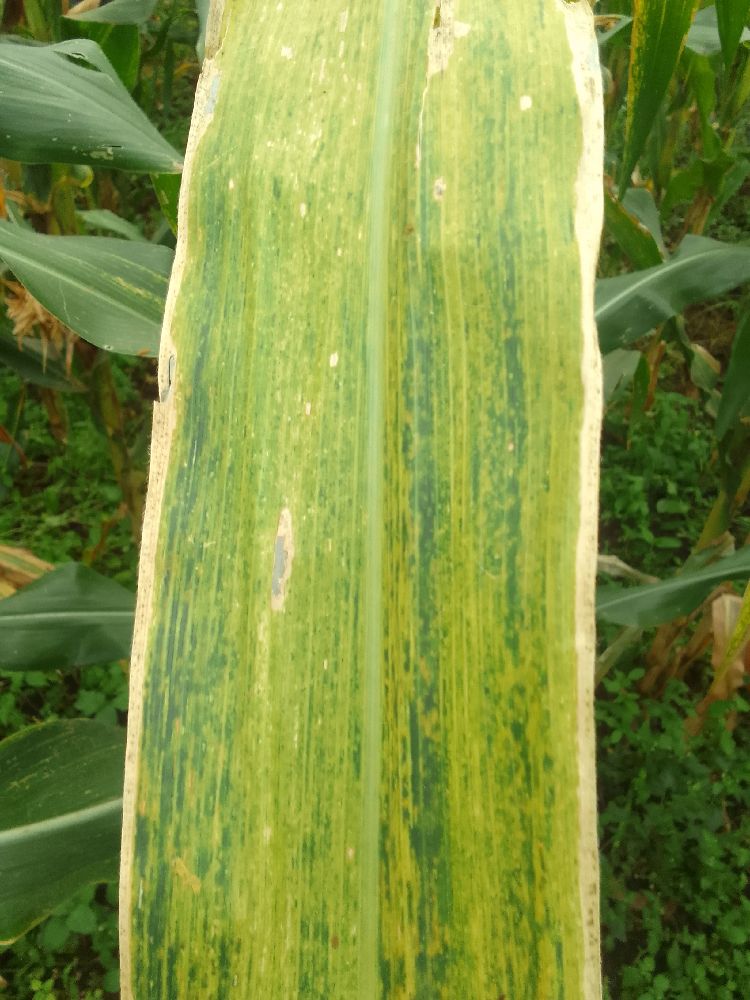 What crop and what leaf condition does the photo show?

maize, maize lethal necrosis
